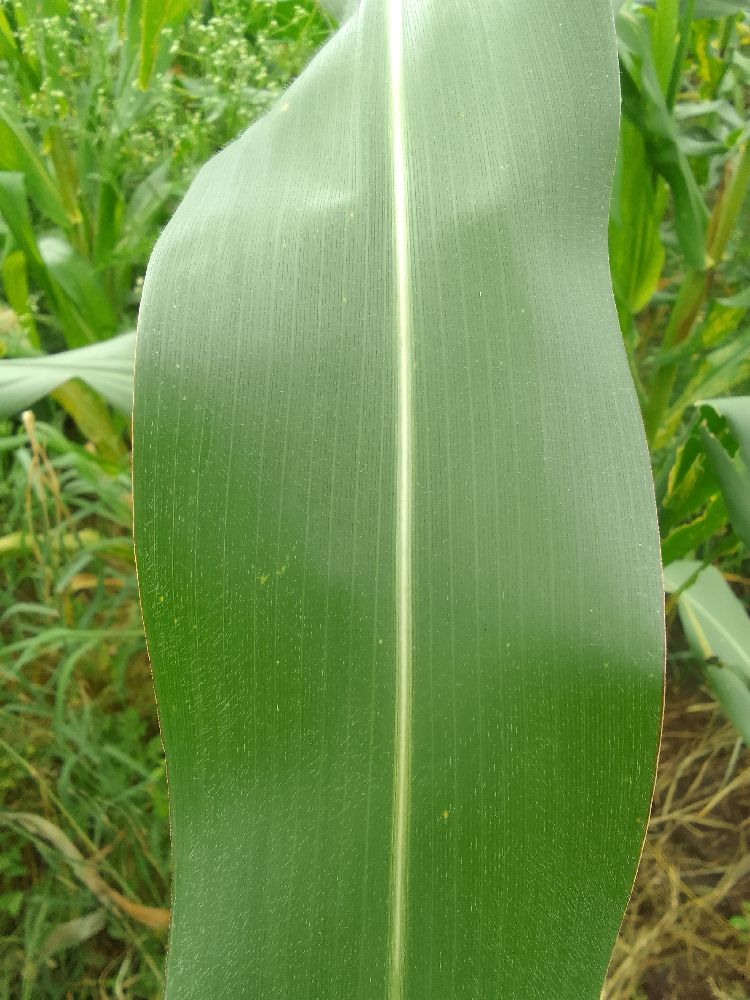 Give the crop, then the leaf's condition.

maize, healthy
